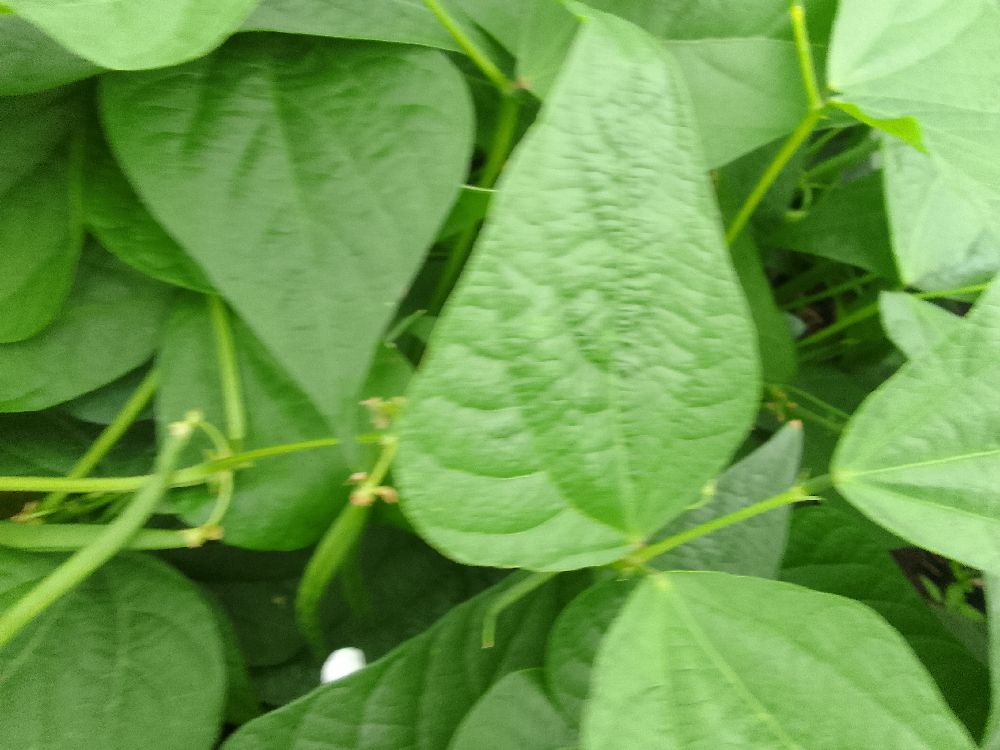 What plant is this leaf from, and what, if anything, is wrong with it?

common bean, healthy
